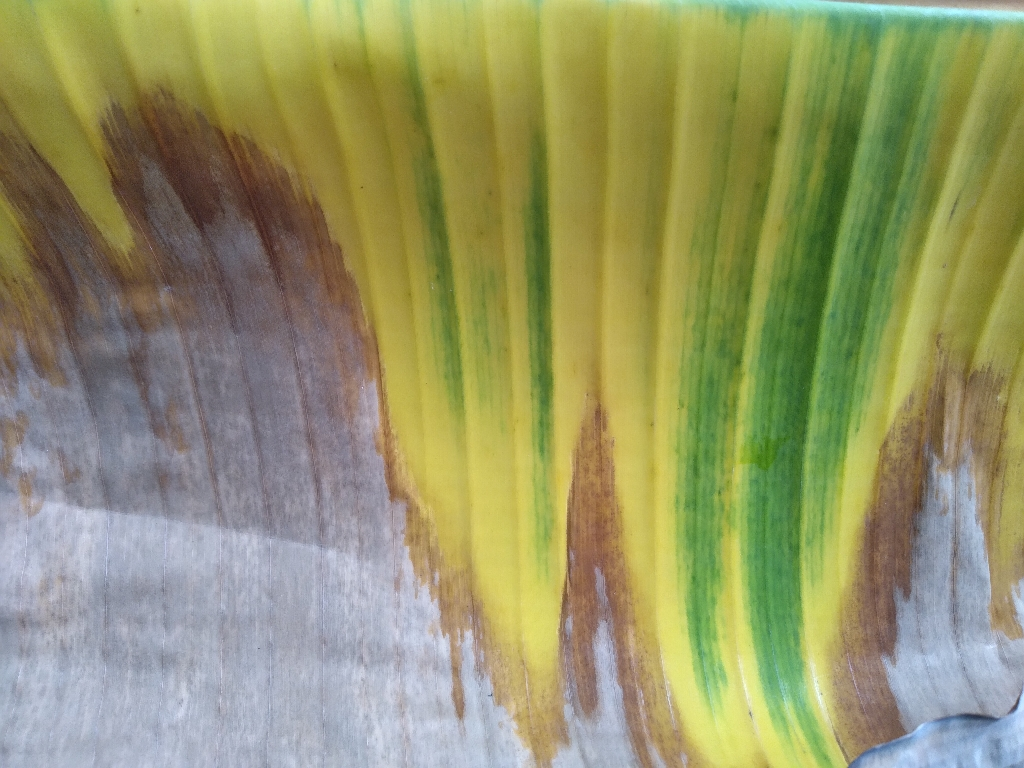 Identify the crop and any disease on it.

banana, fusarium wilt race 1
